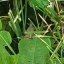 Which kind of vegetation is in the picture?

structured weed
